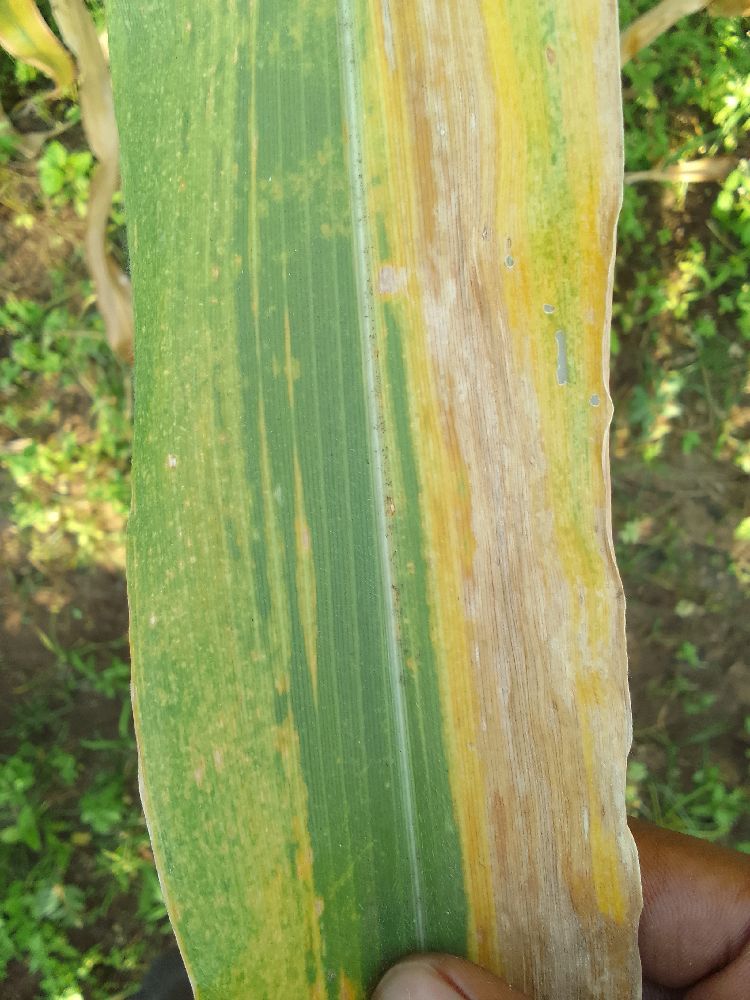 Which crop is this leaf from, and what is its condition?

maize, maize lethal necrosis
